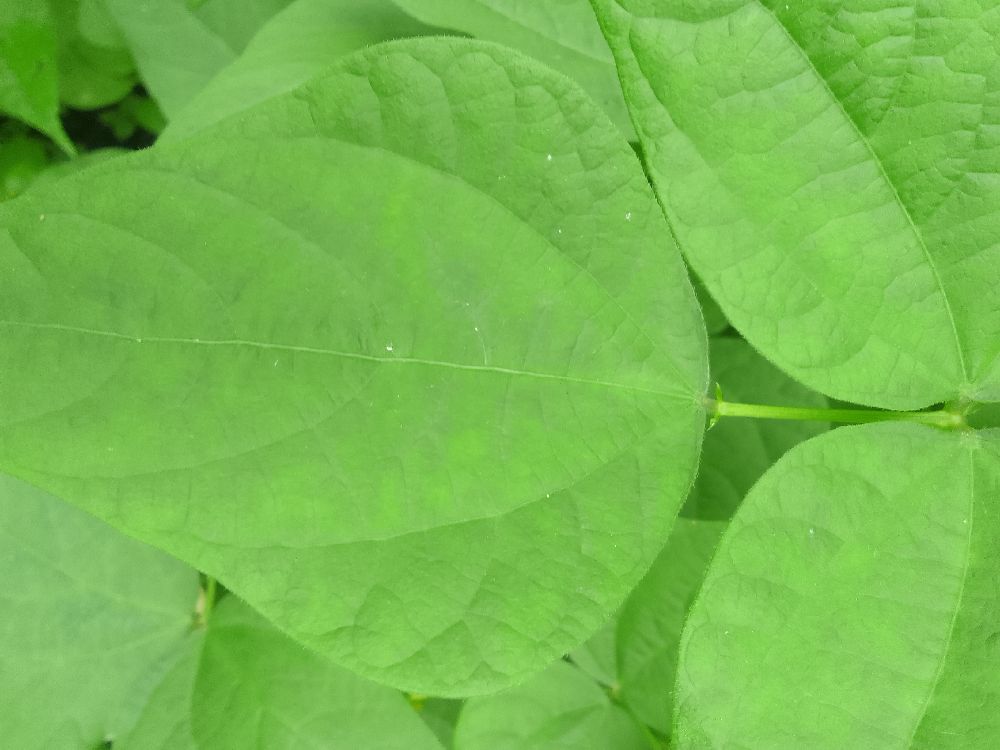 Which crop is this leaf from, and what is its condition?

common bean, healthy
